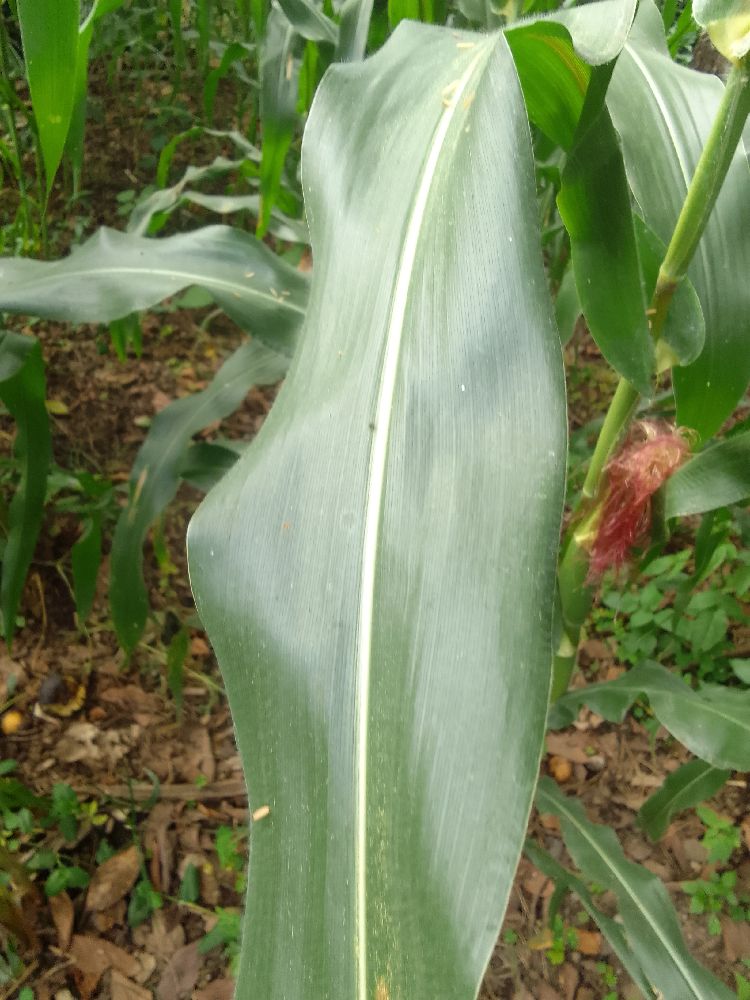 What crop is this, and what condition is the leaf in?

maize, healthy
